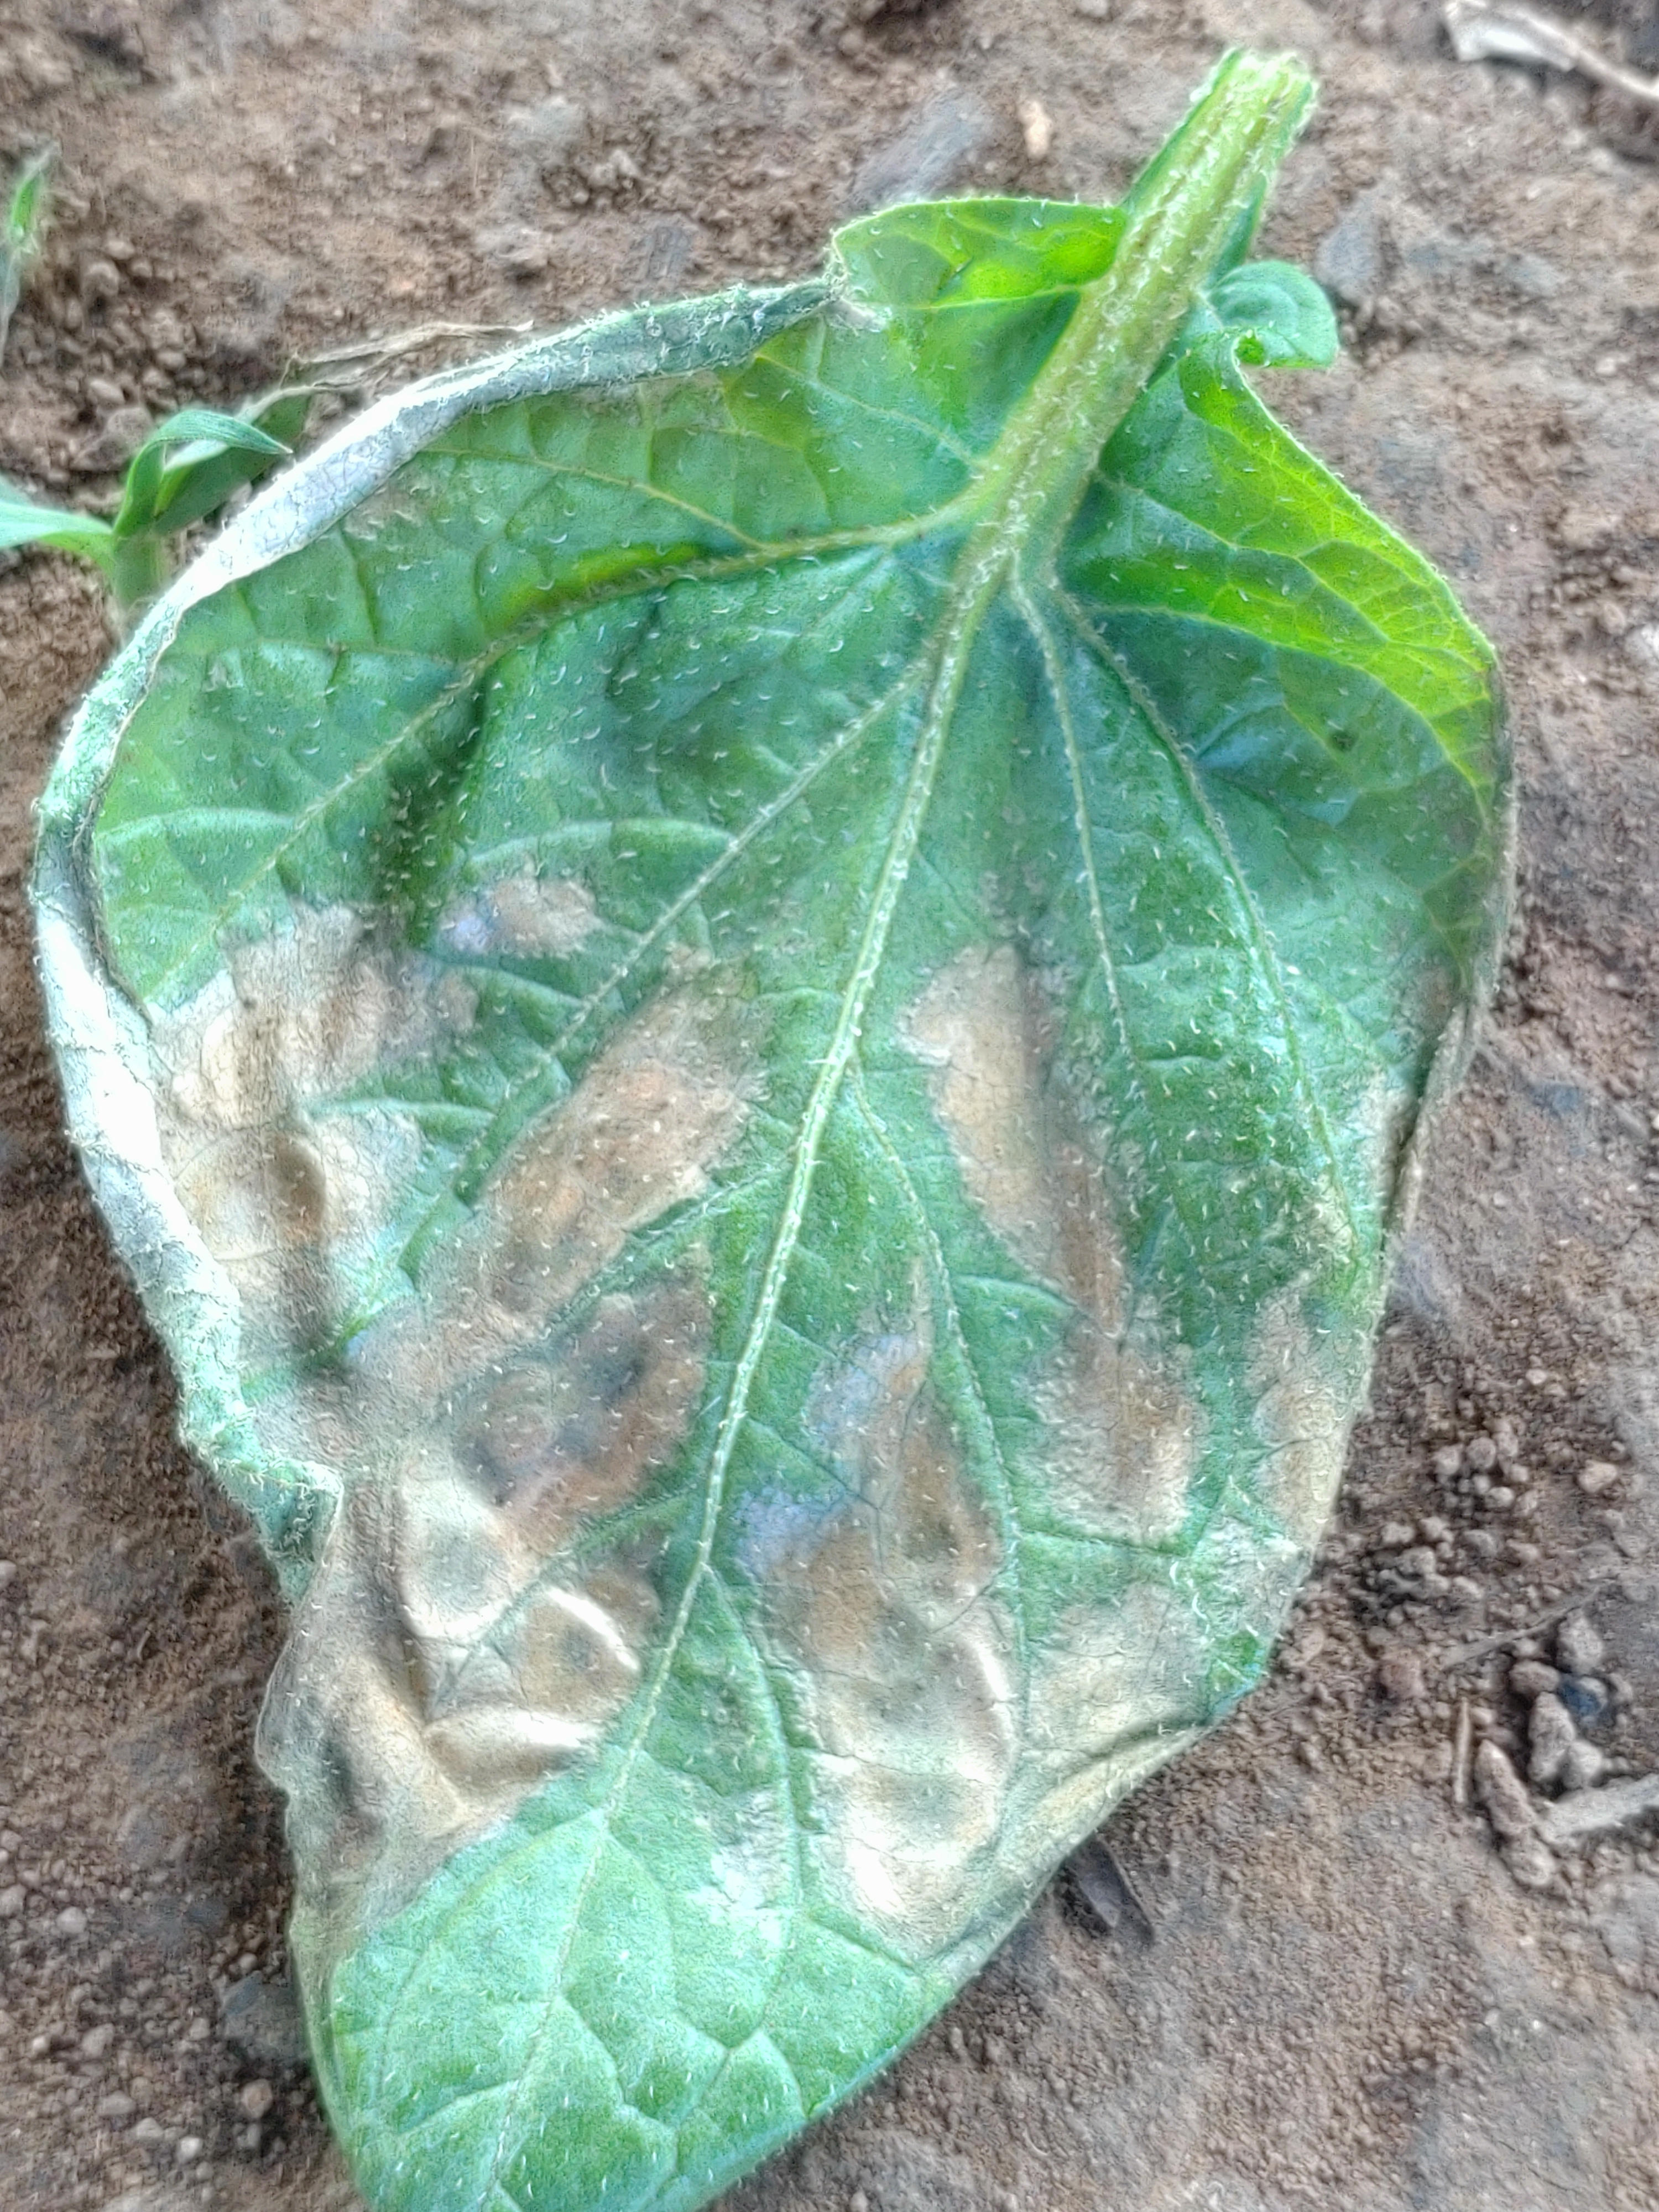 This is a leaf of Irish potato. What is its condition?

early blight
